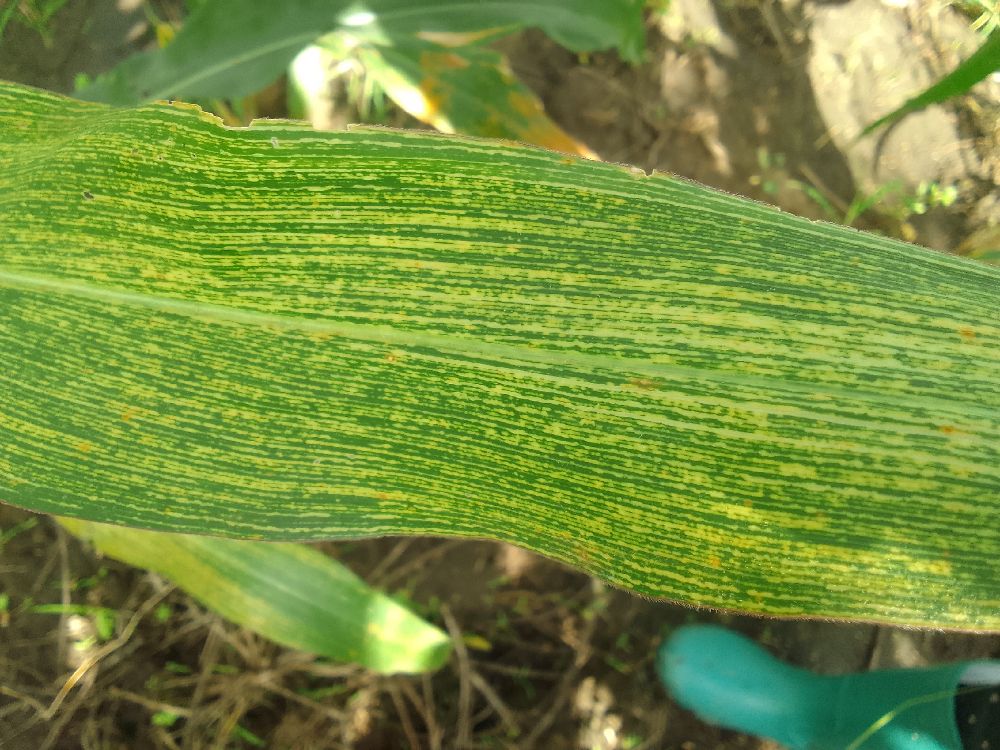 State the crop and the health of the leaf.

maize, maize streak virus
